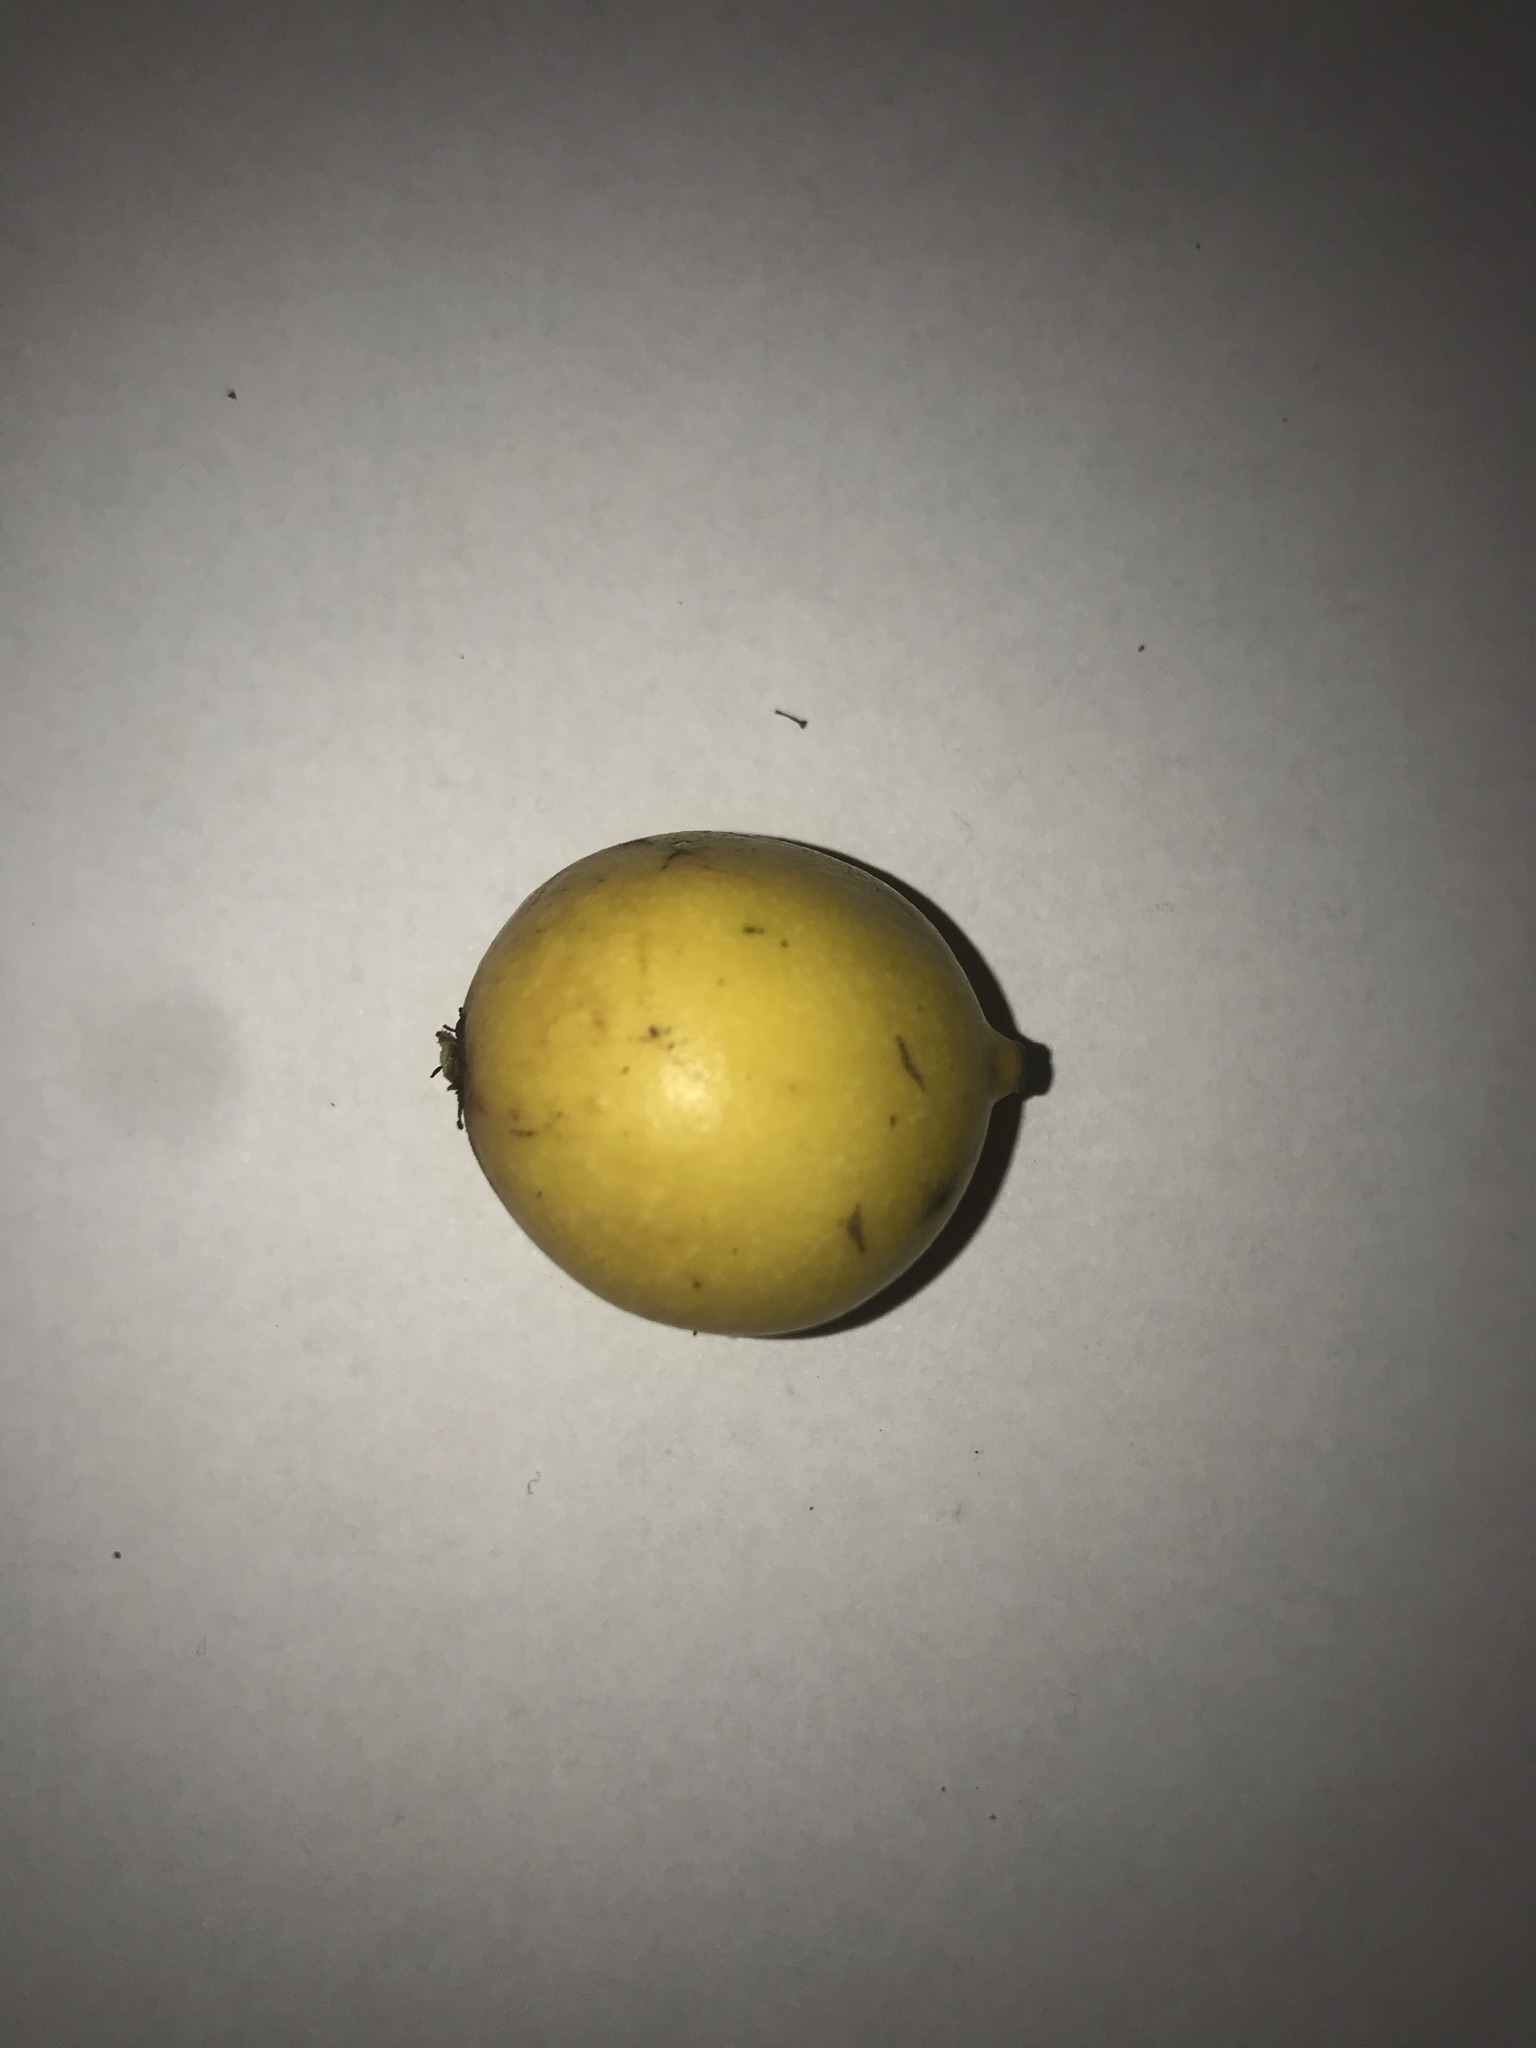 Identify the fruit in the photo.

abiu
